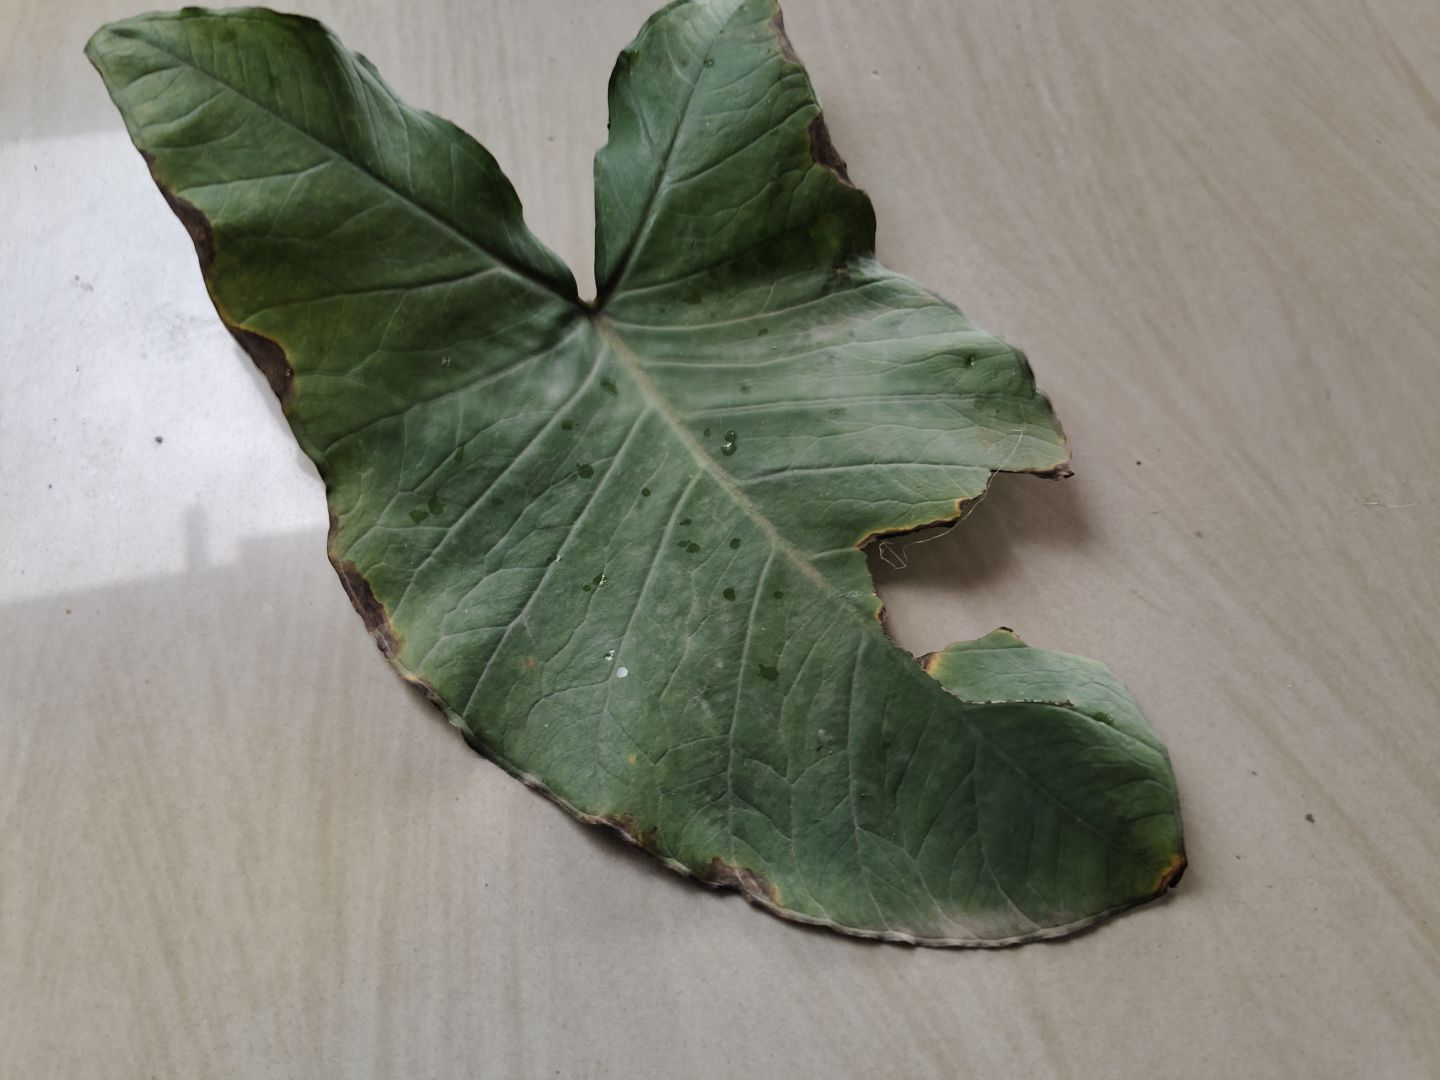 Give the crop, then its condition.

taro, leaf blight
